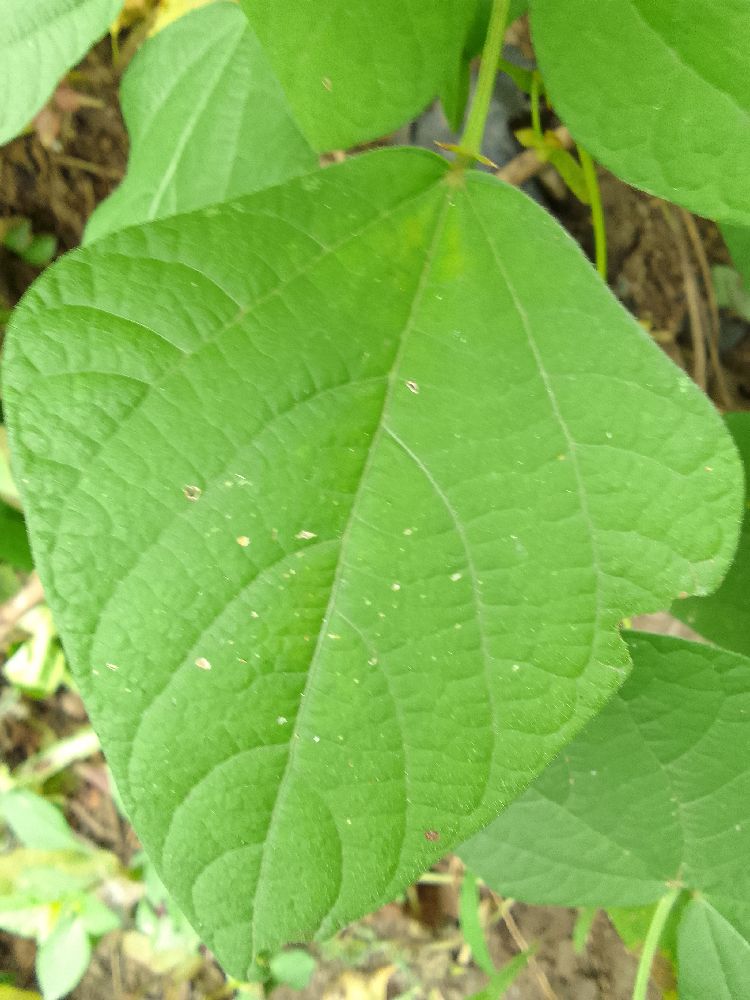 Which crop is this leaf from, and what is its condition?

common bean, healthy
